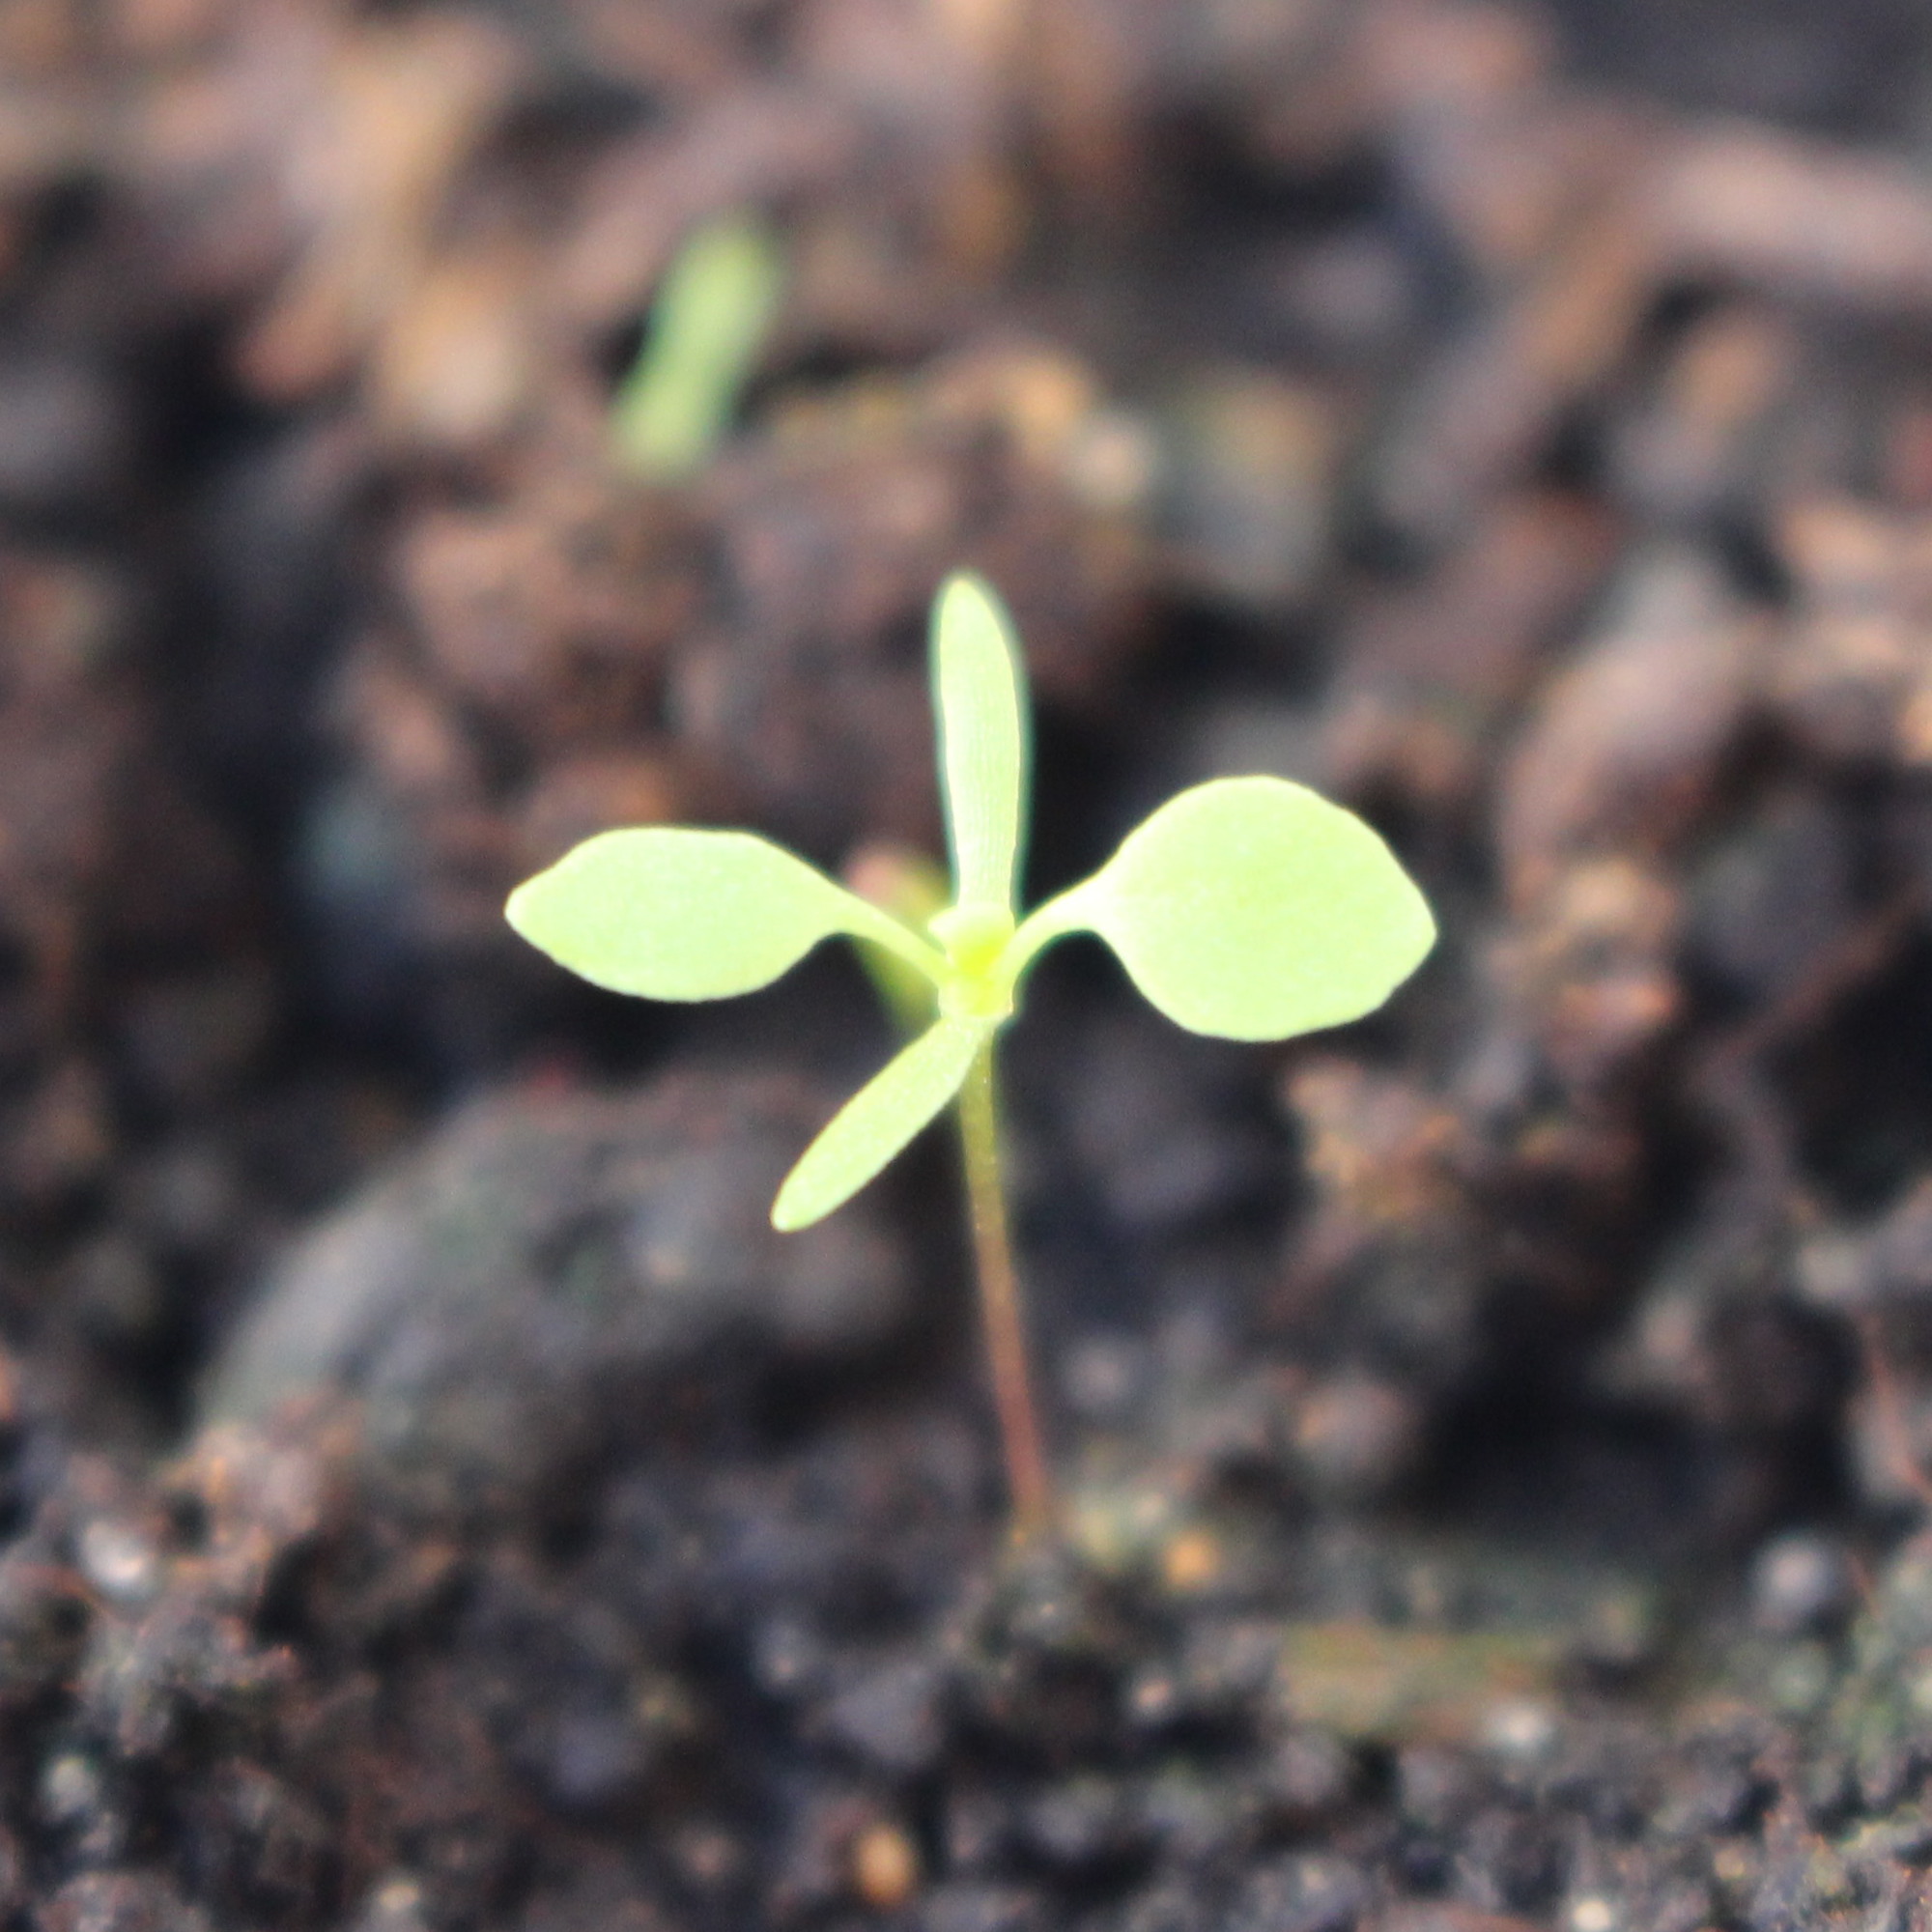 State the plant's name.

Papaver rhoeas
